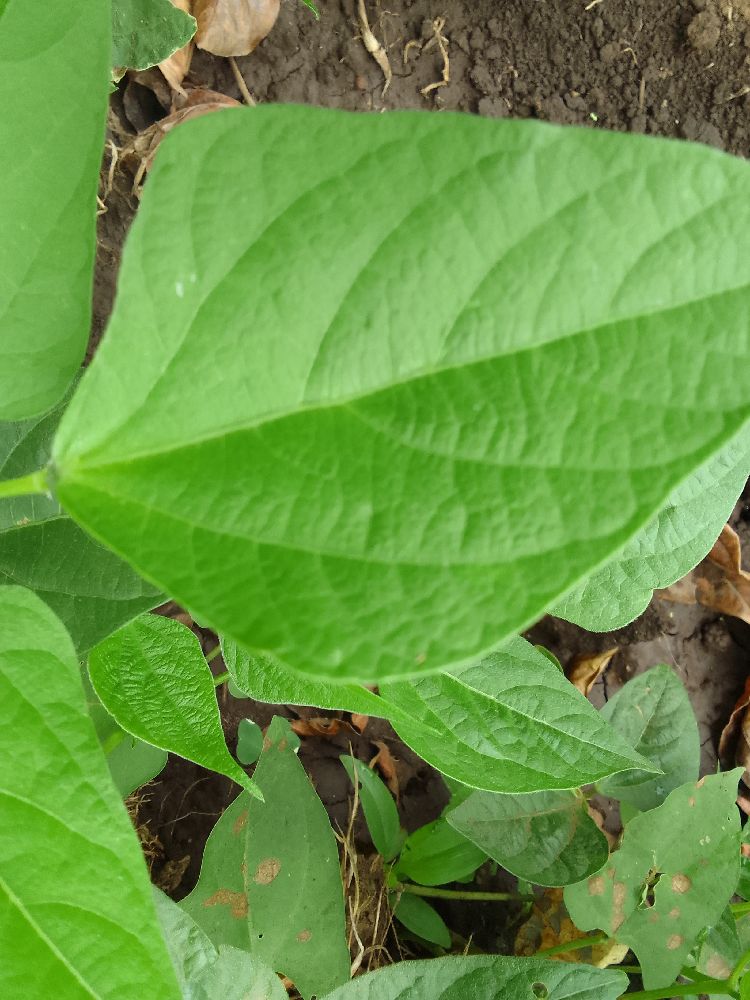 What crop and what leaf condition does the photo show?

common bean, healthy
